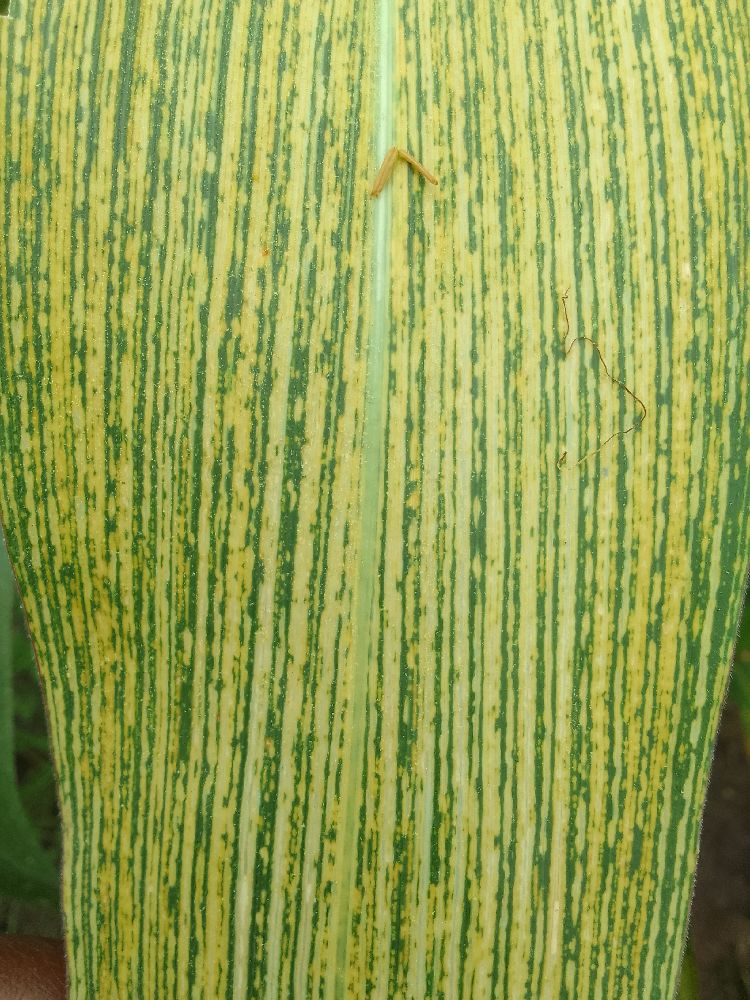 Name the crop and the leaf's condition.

maize, maize streak virus
